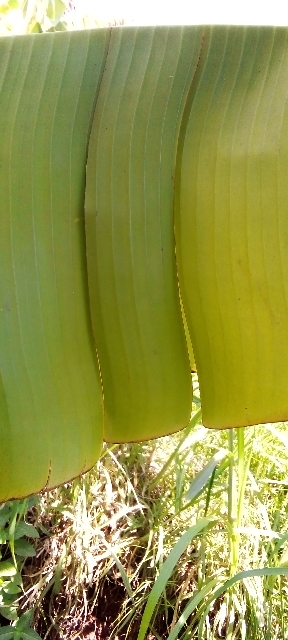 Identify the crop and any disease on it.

banana, healthy
